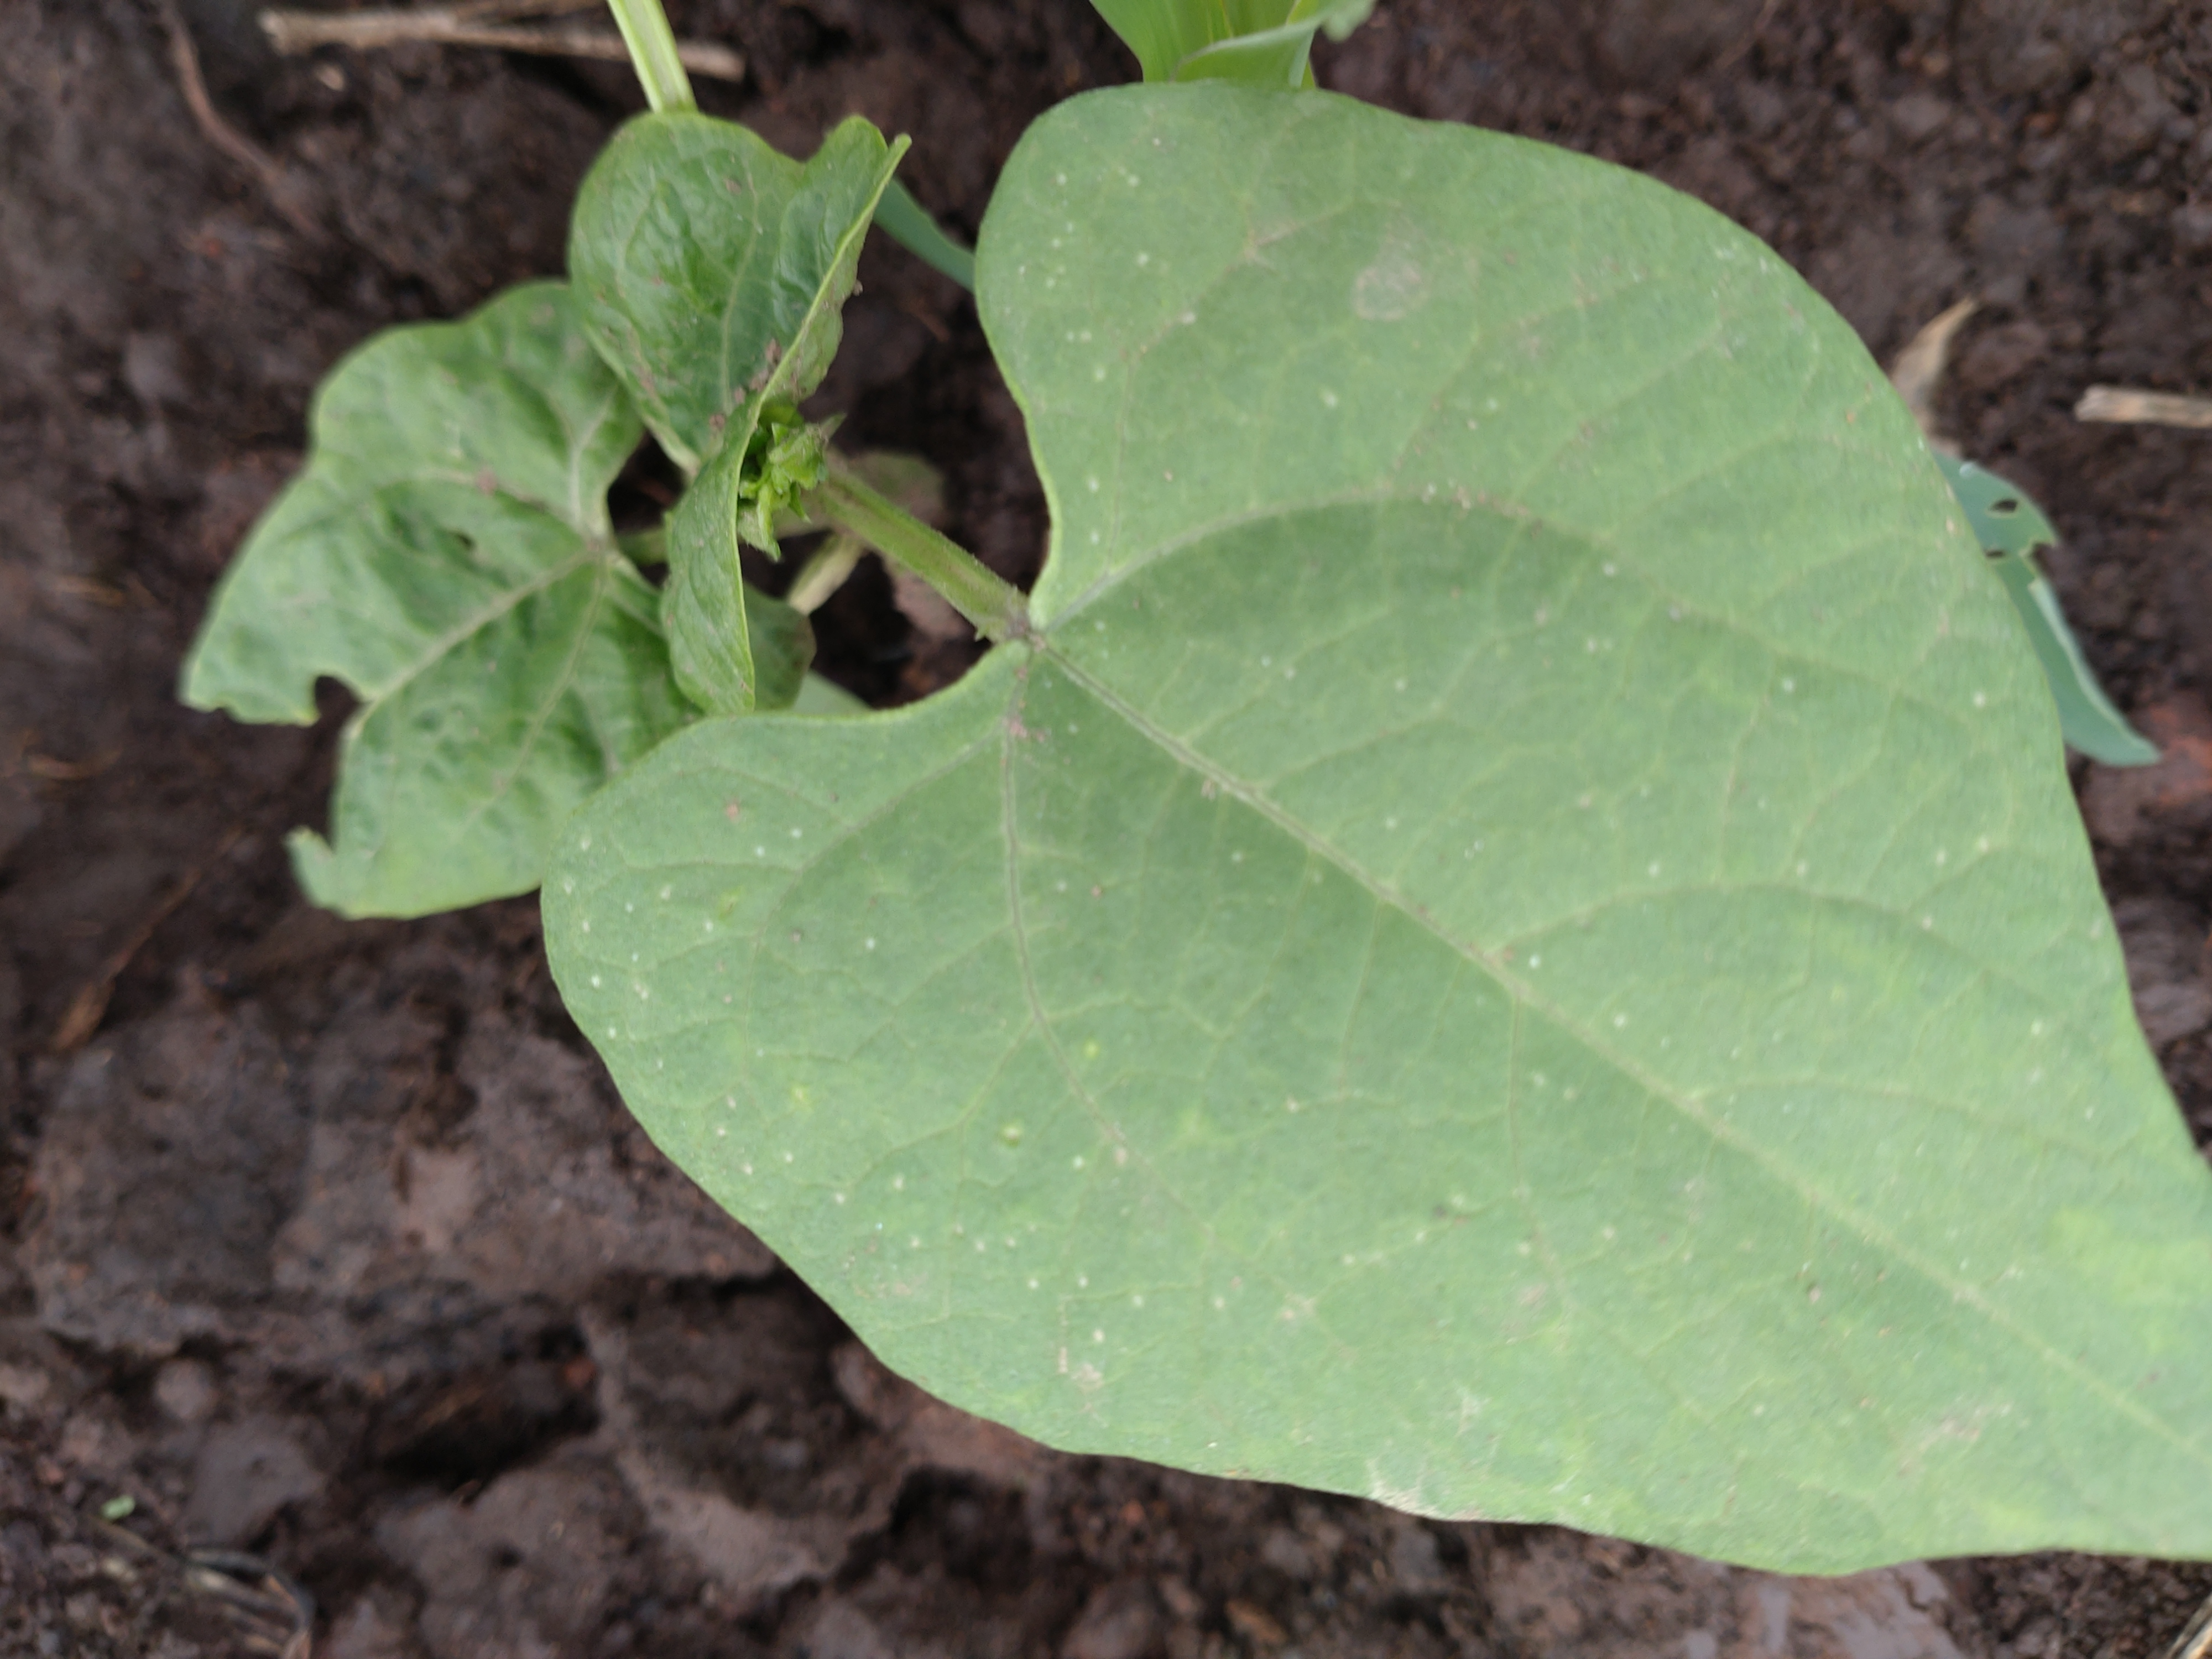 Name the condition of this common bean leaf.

healthy
